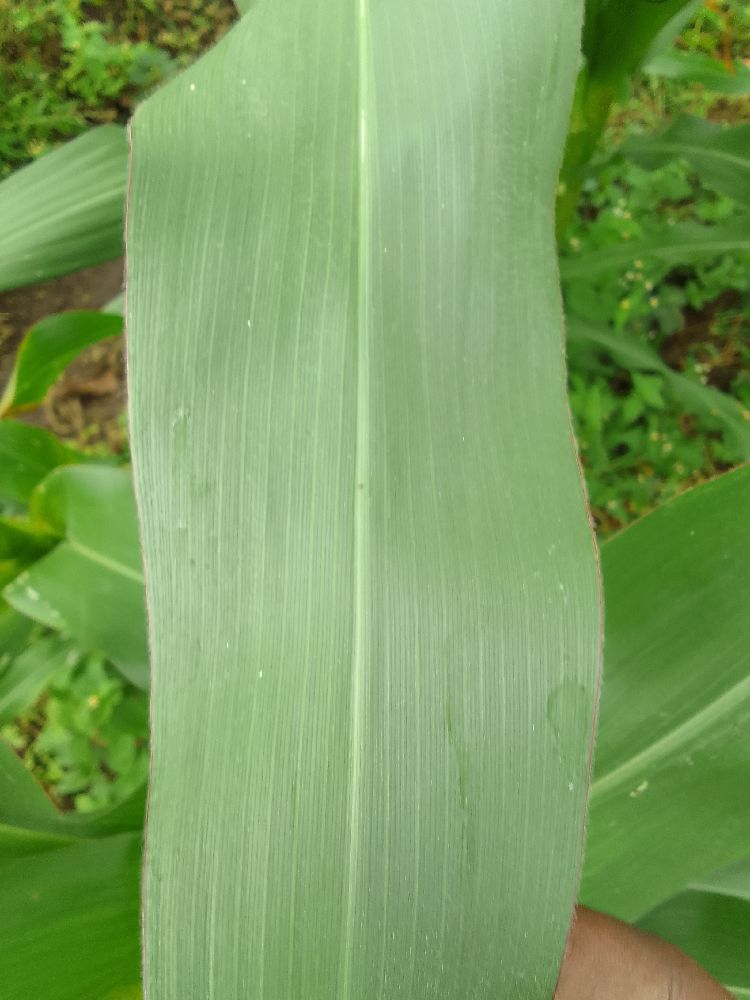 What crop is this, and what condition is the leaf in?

maize, healthy
